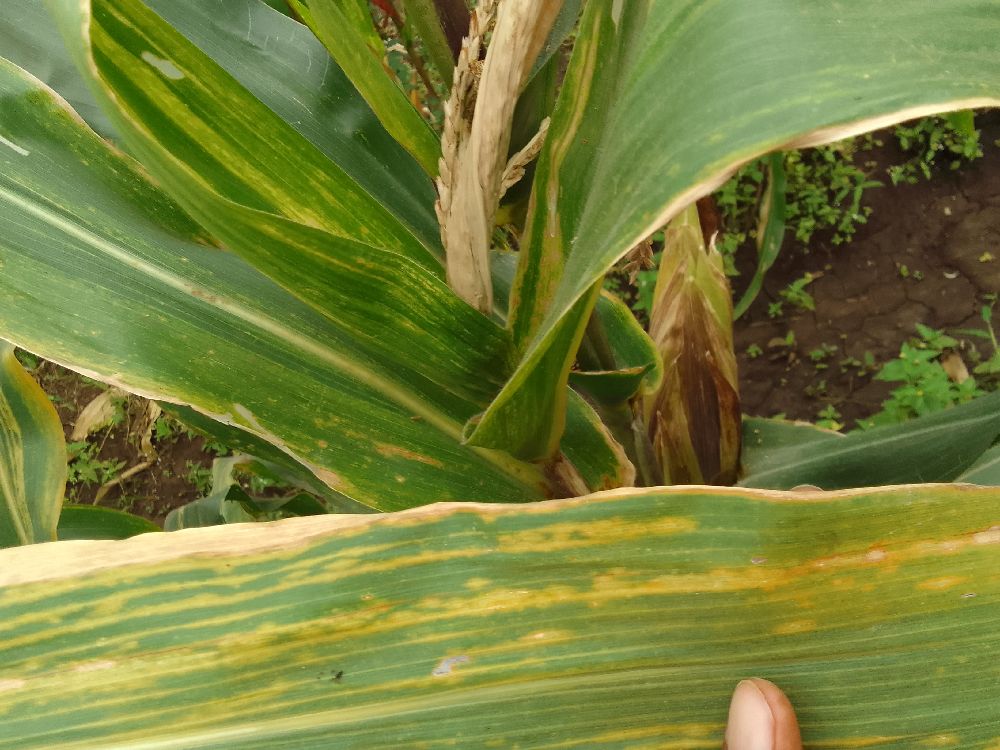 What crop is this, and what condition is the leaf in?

maize, maize lethal necrosis
